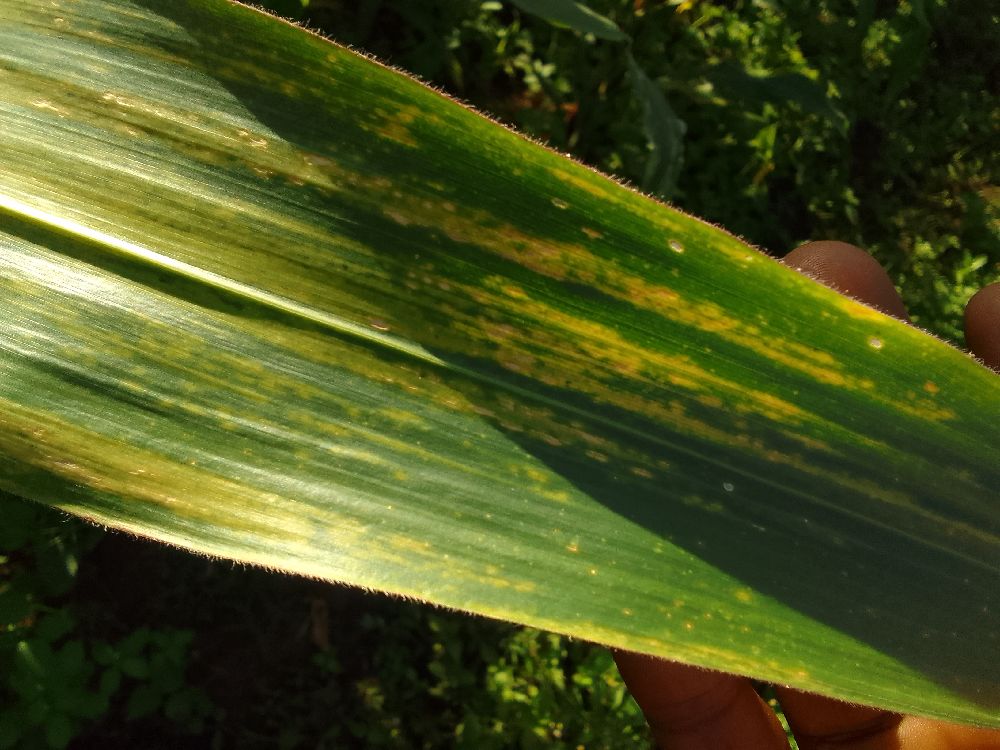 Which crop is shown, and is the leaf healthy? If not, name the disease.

maize, maize lethal necrosis
